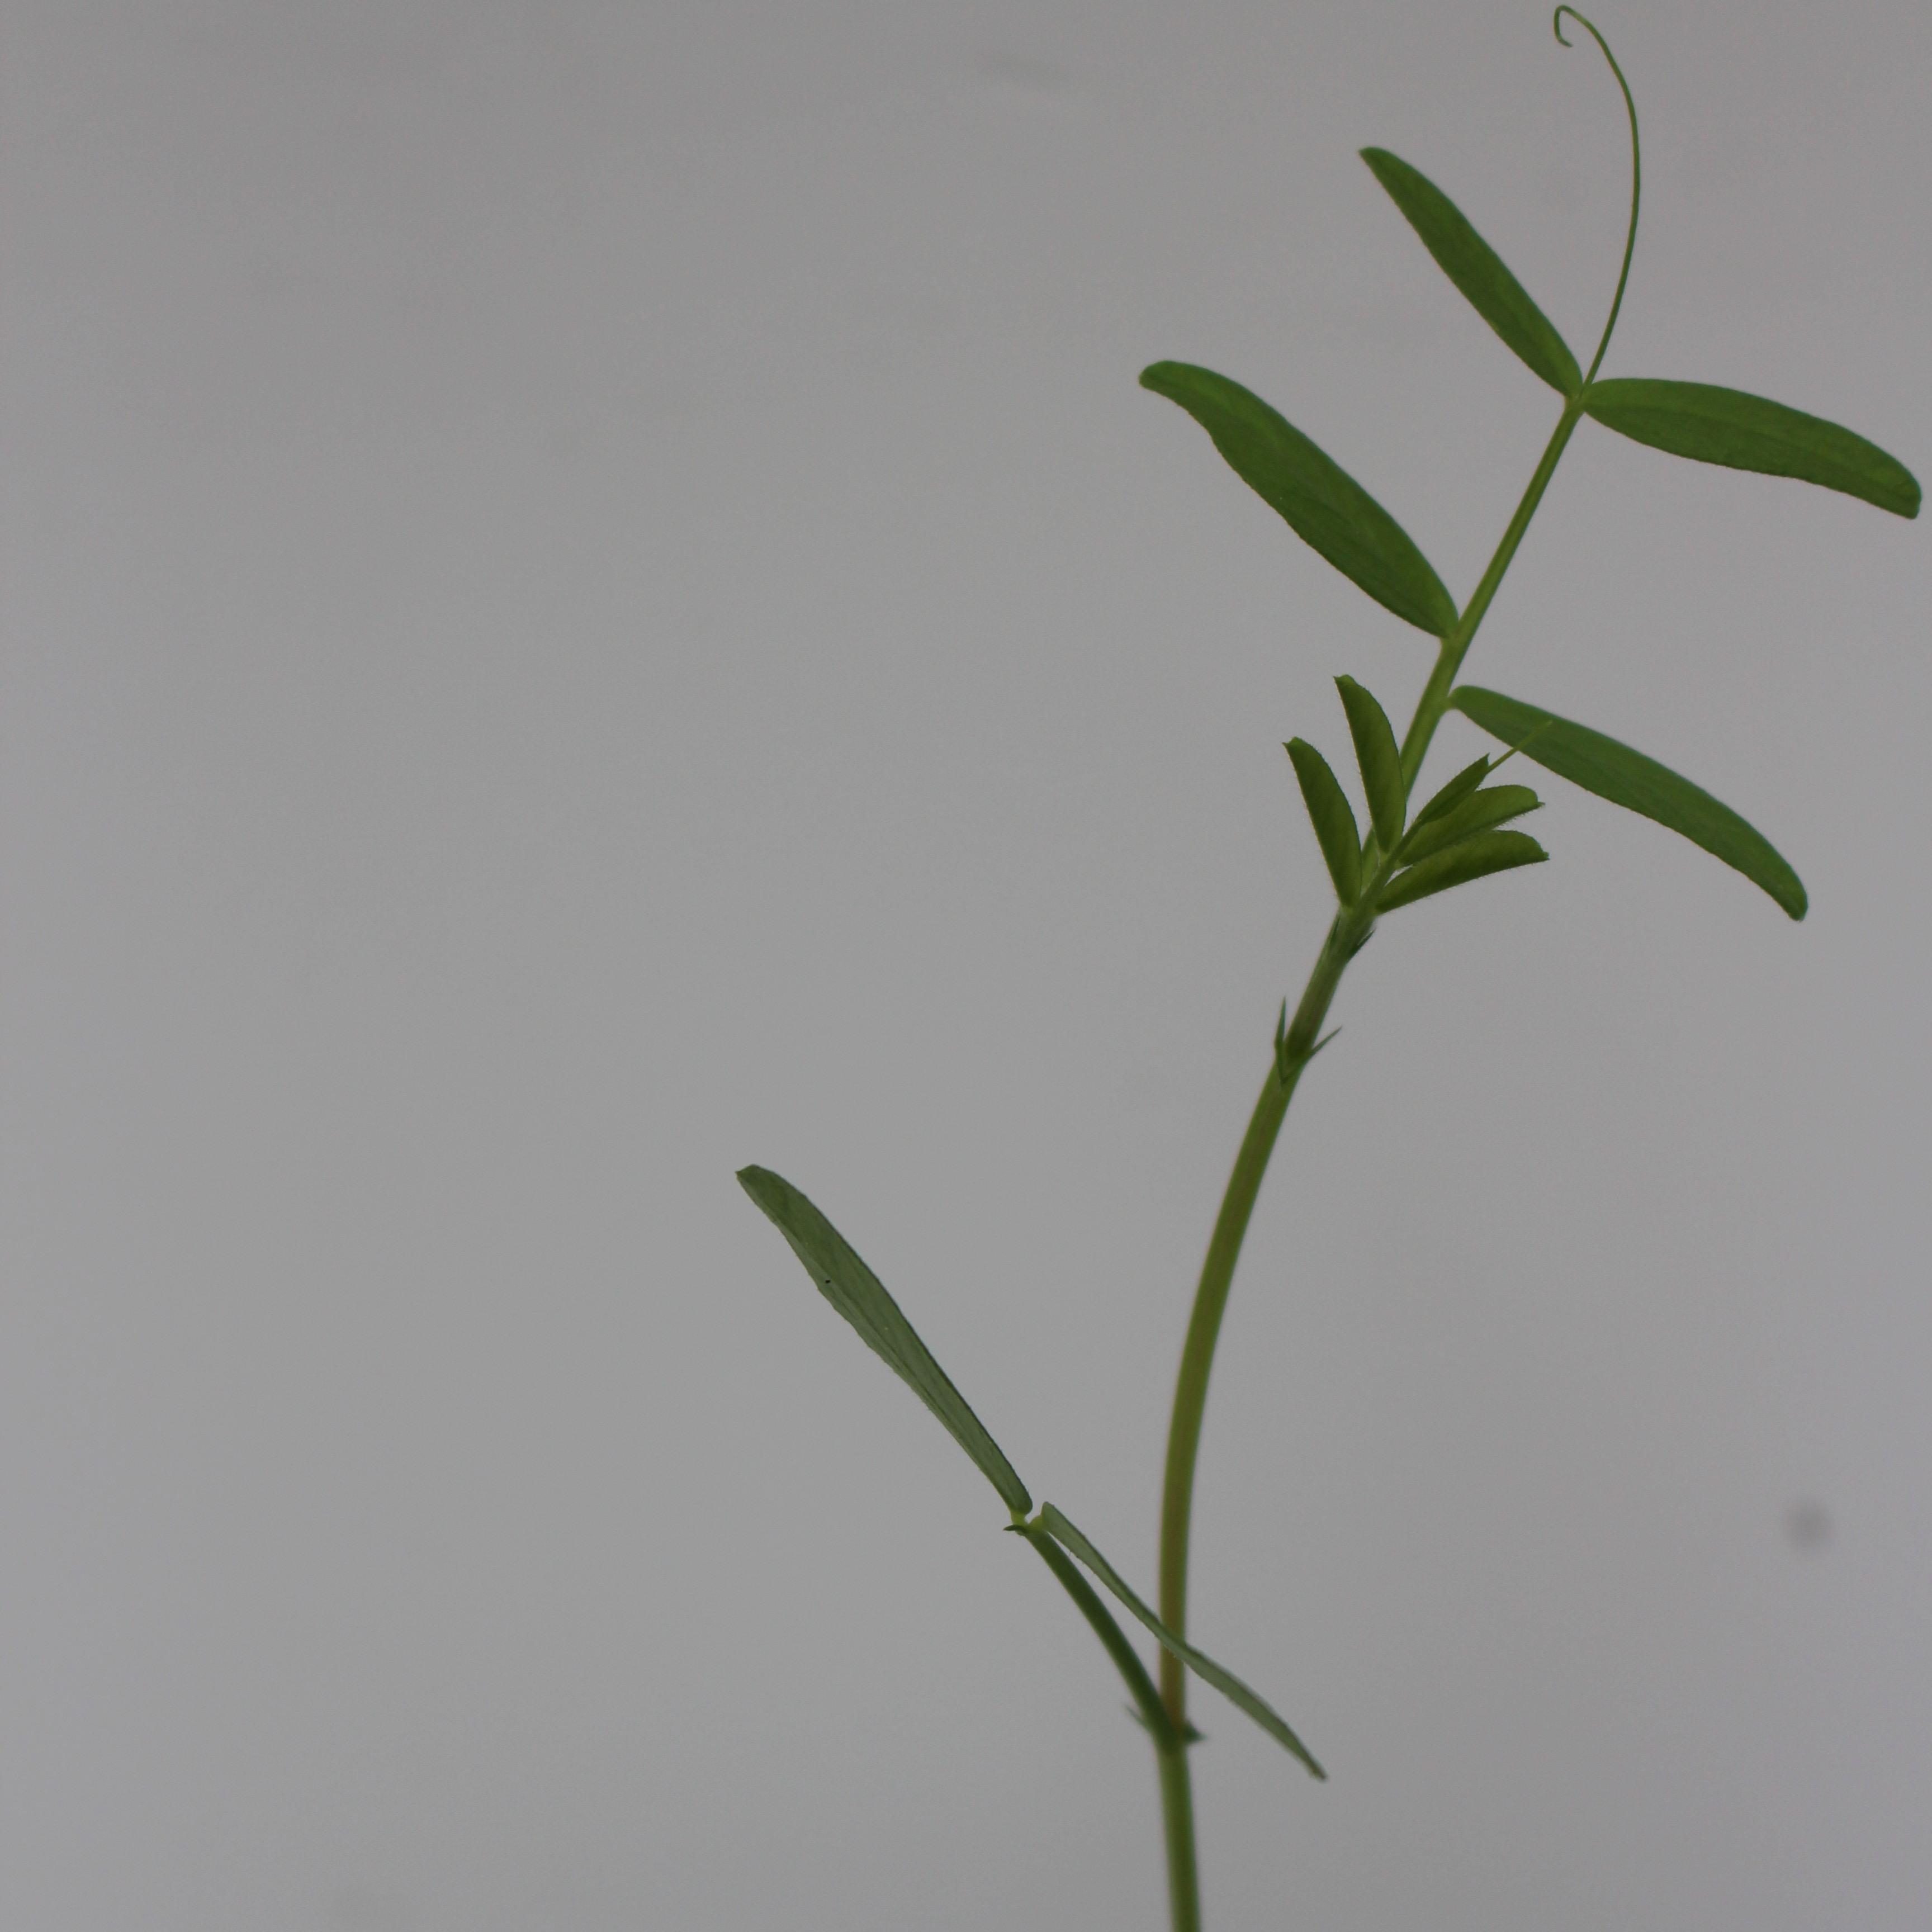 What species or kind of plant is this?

Vicia sativa
